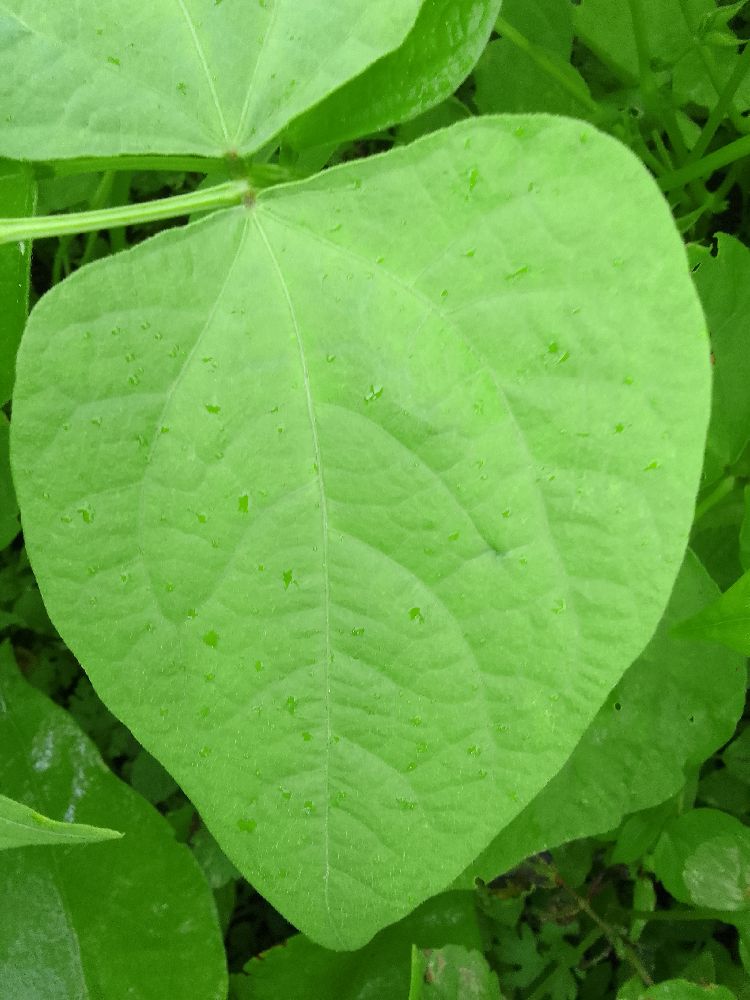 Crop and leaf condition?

common bean, healthy
